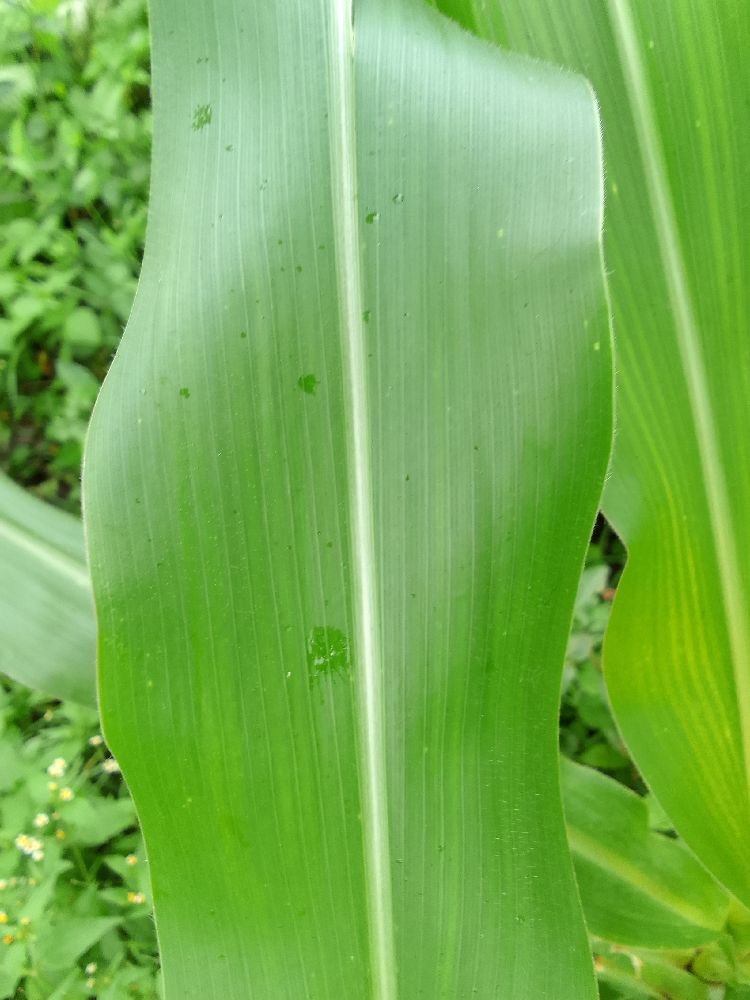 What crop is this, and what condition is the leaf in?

maize, healthy
